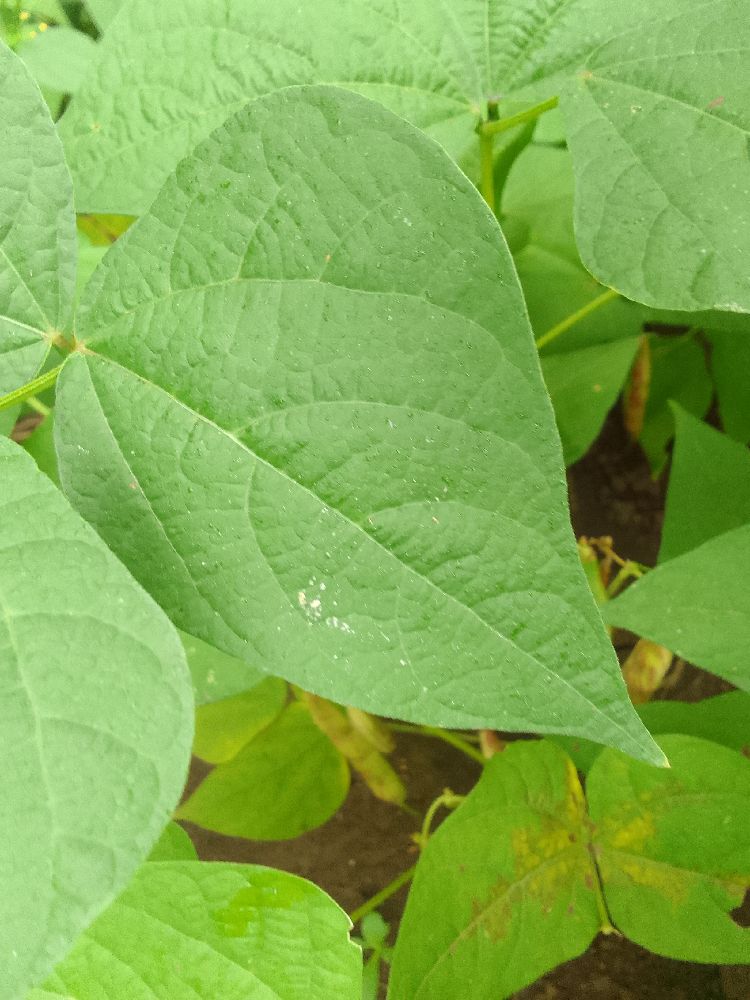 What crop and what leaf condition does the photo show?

common bean, healthy
